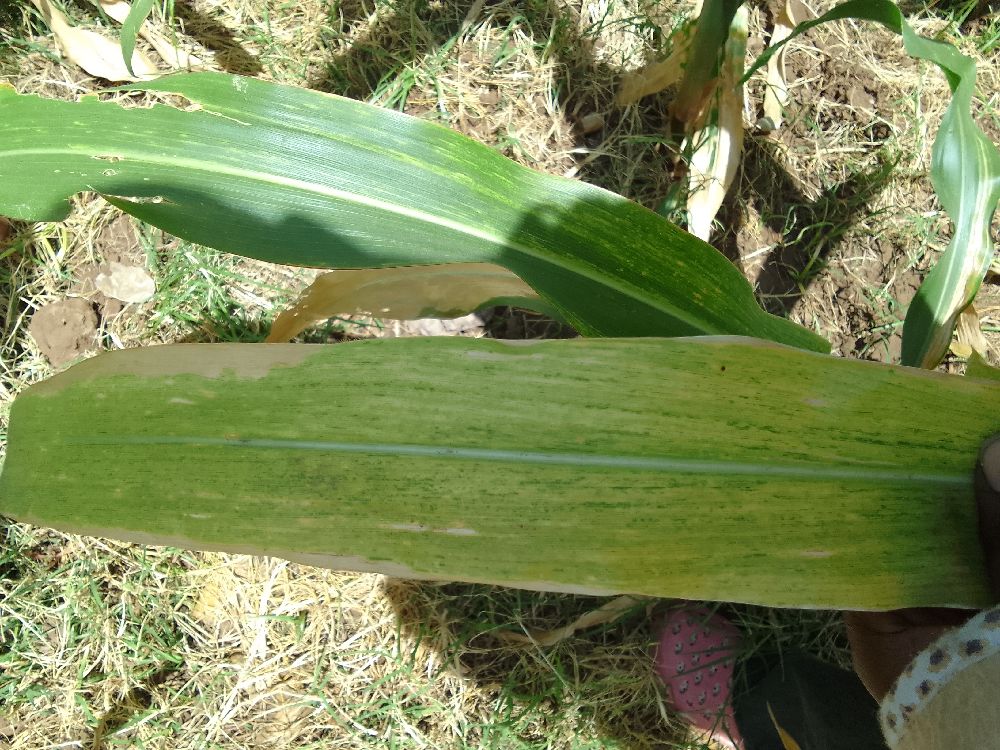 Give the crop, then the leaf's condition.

maize, maize lethal necrosis
